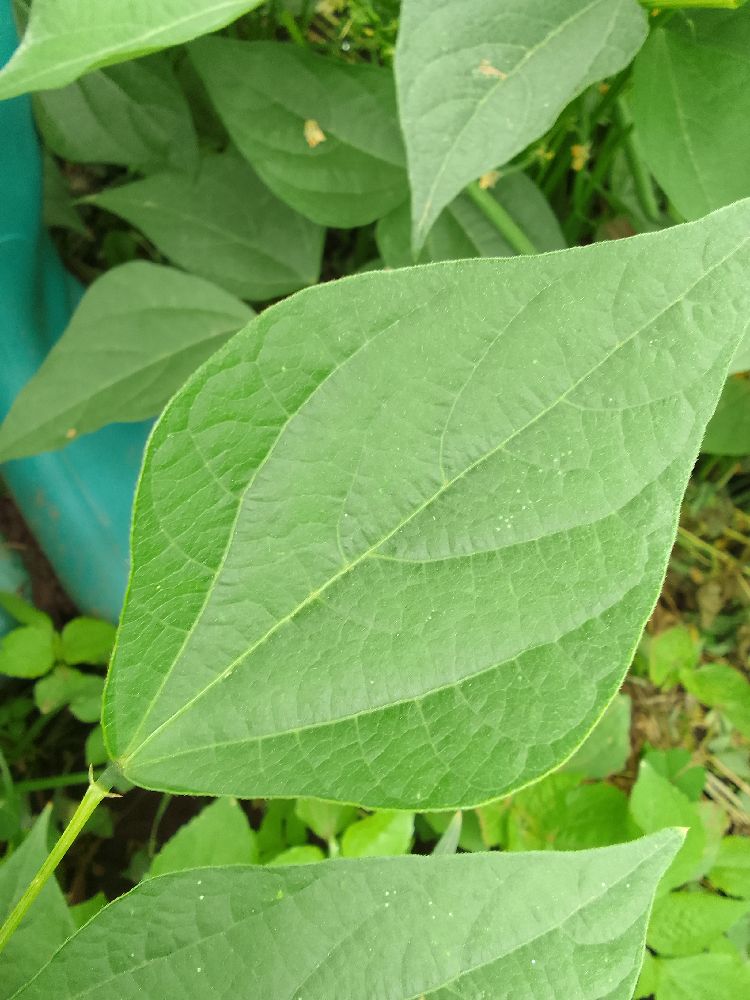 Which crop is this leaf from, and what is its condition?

common bean, healthy
